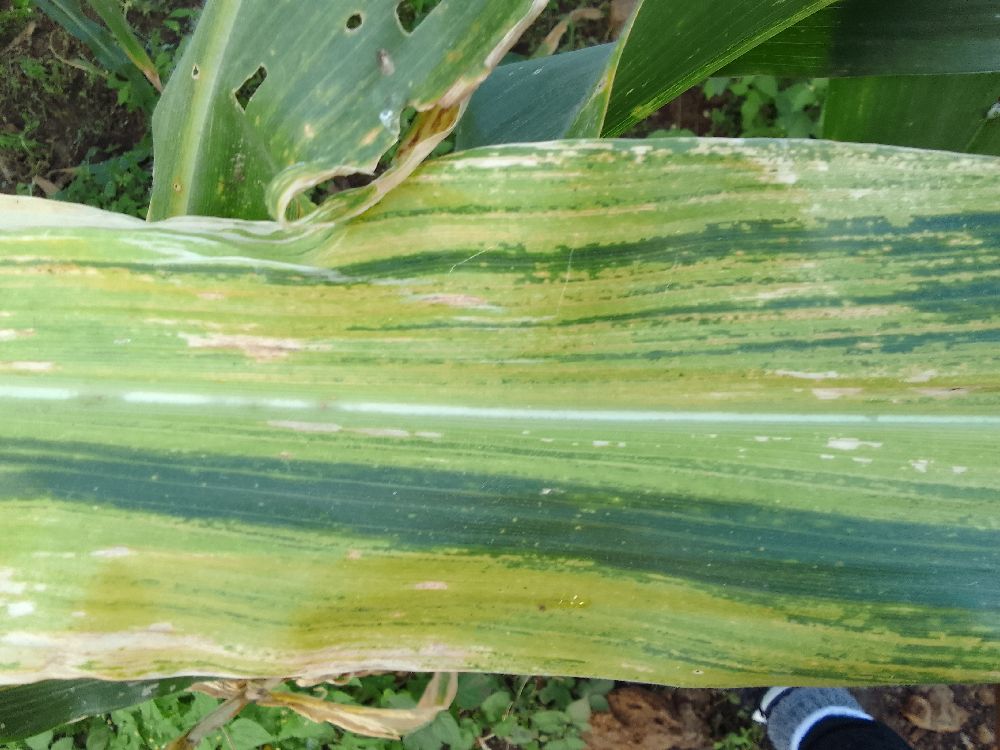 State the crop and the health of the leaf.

maize, maize lethal necrosis
